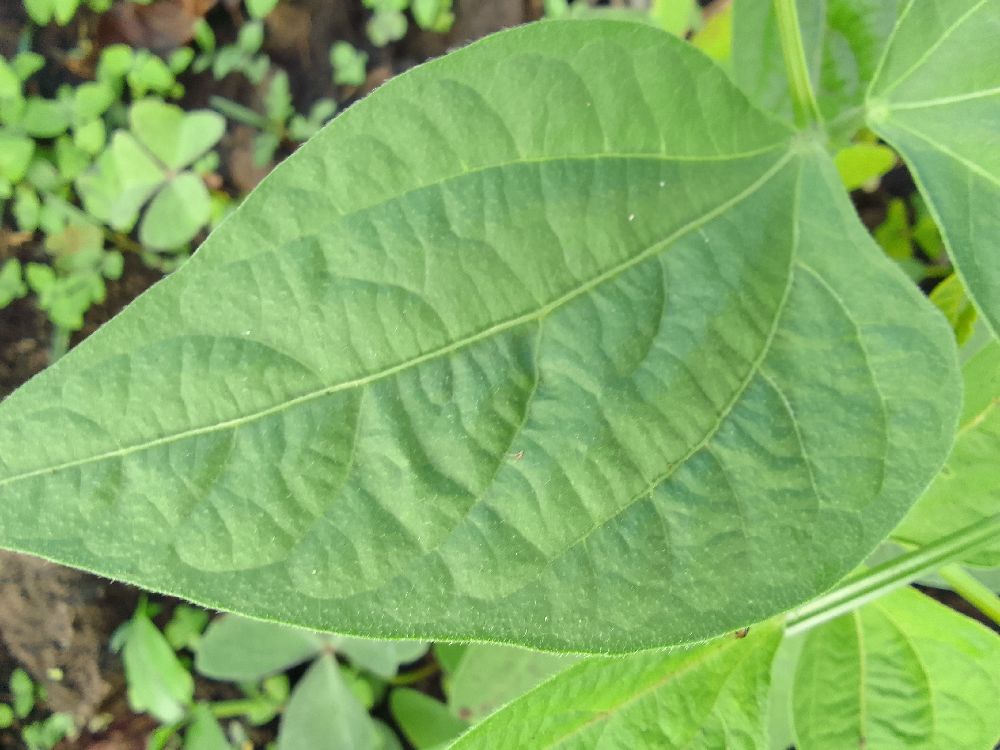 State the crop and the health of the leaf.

common bean, healthy
